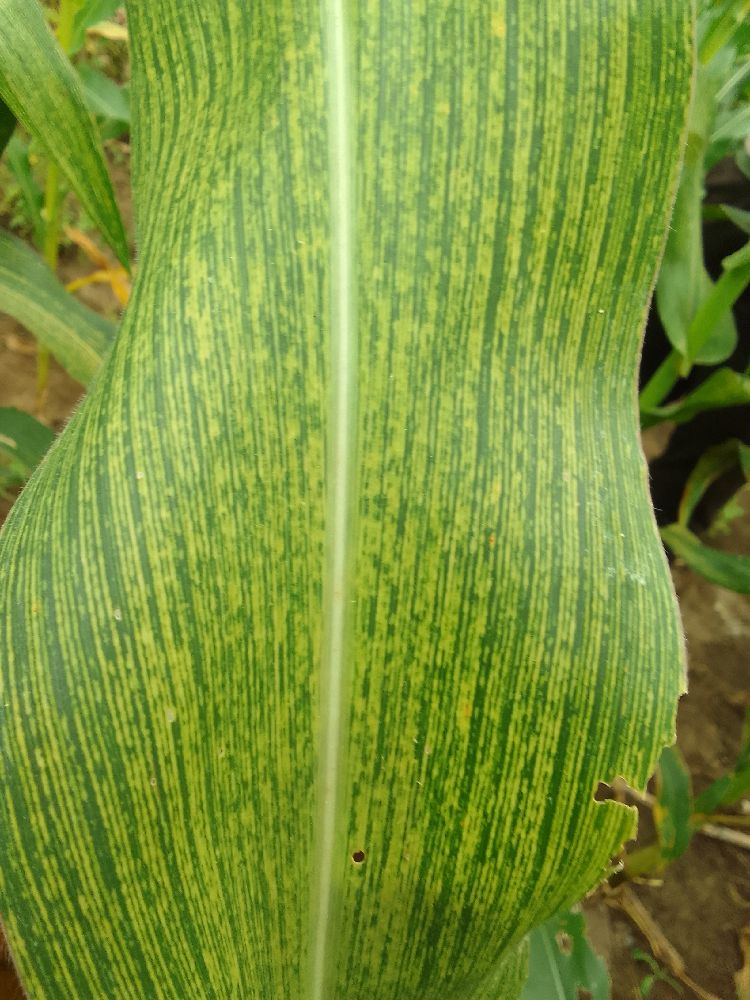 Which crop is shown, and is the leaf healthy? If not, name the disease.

maize, maize streak virus
